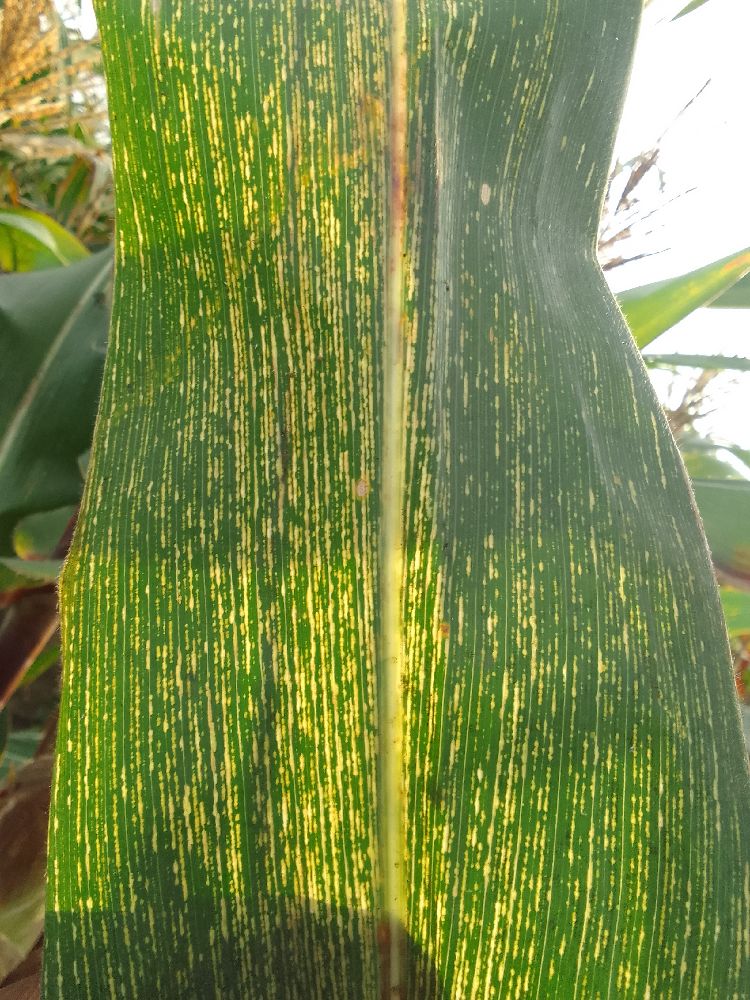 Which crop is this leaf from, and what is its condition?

maize, maize streak virus
